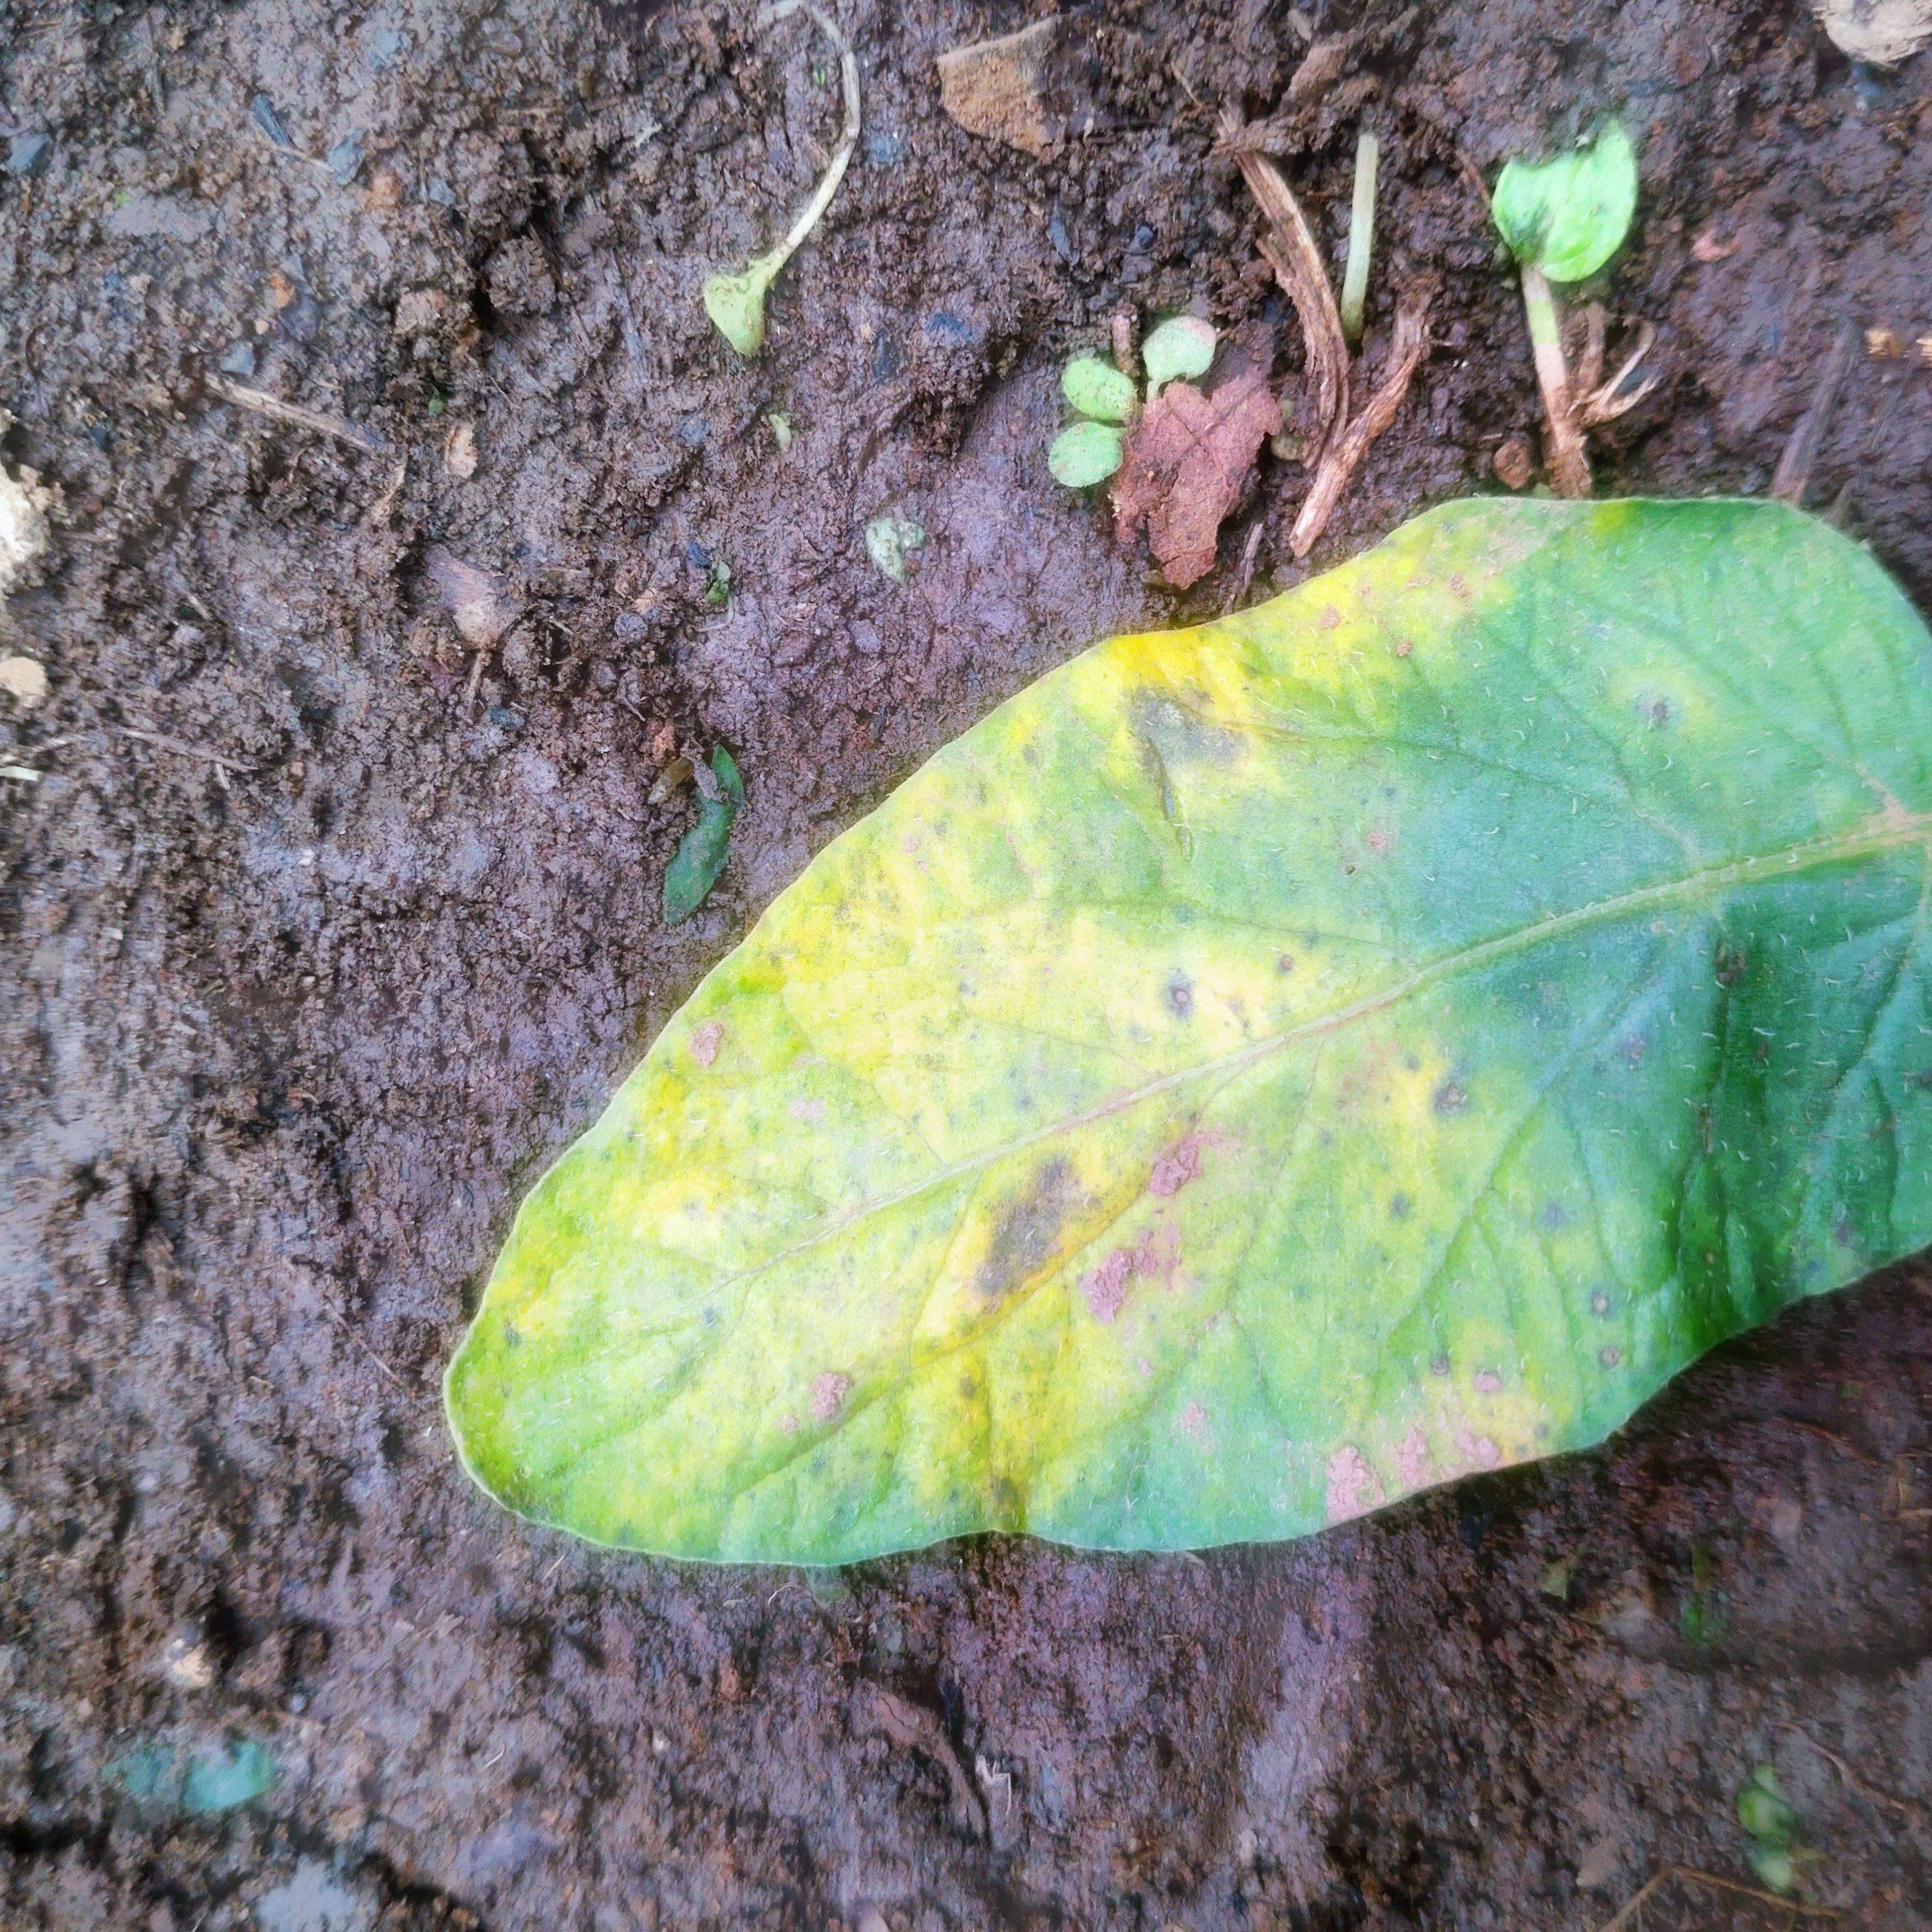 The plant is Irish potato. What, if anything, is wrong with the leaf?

late blight
